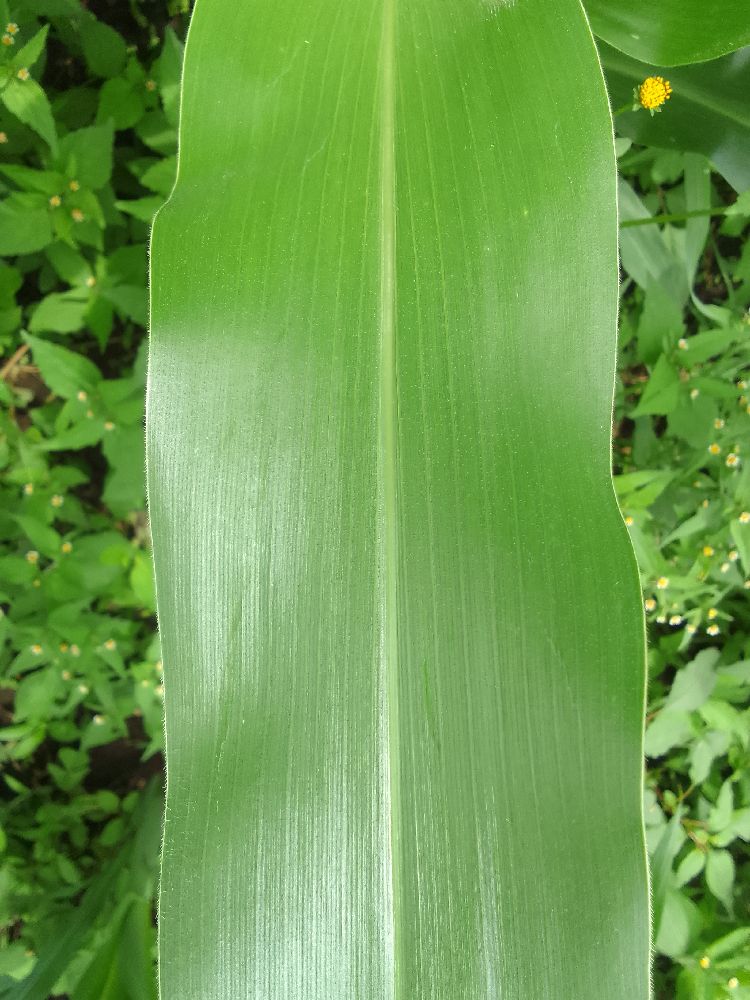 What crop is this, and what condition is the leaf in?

maize, healthy
